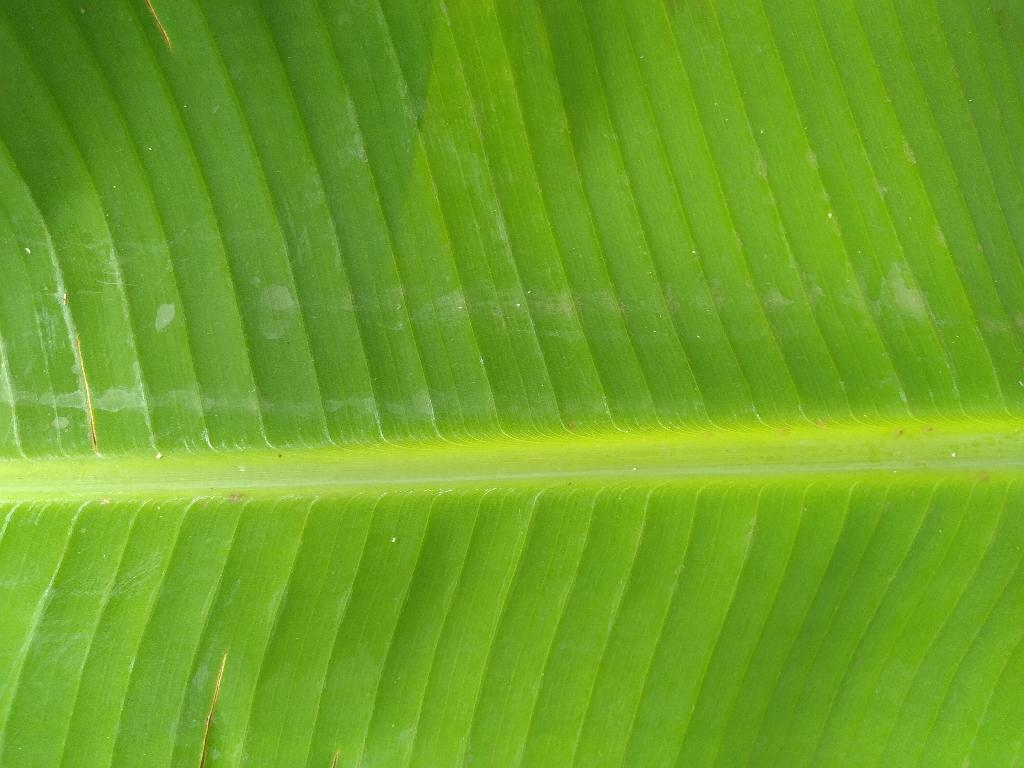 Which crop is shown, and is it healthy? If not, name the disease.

banana, healthy
